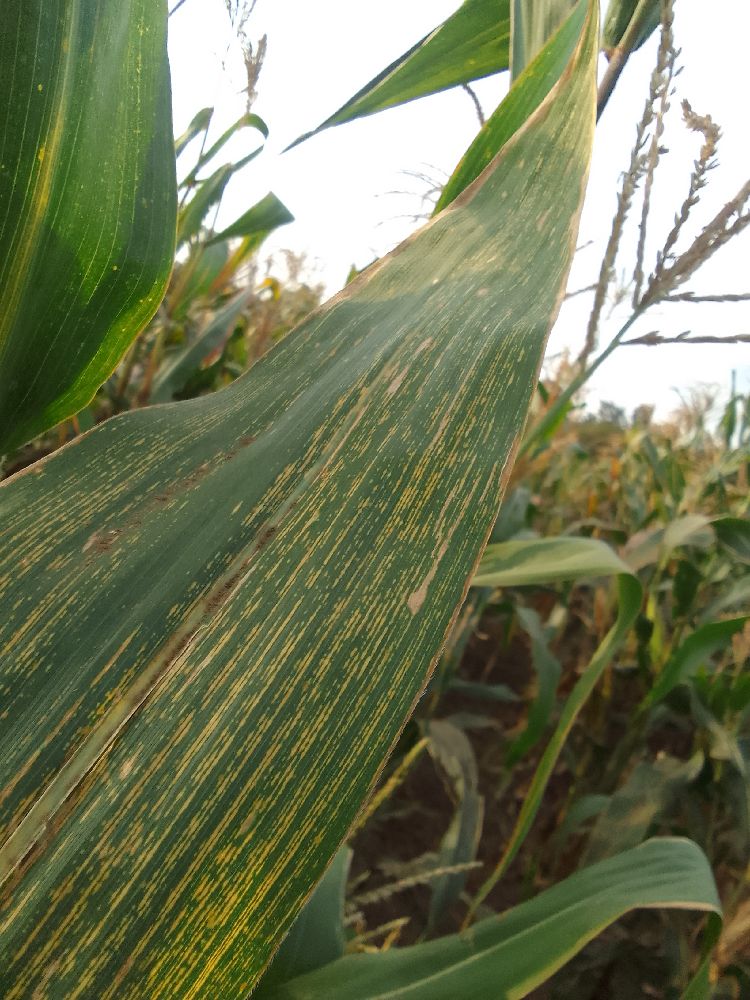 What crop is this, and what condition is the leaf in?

maize, maize streak virus
